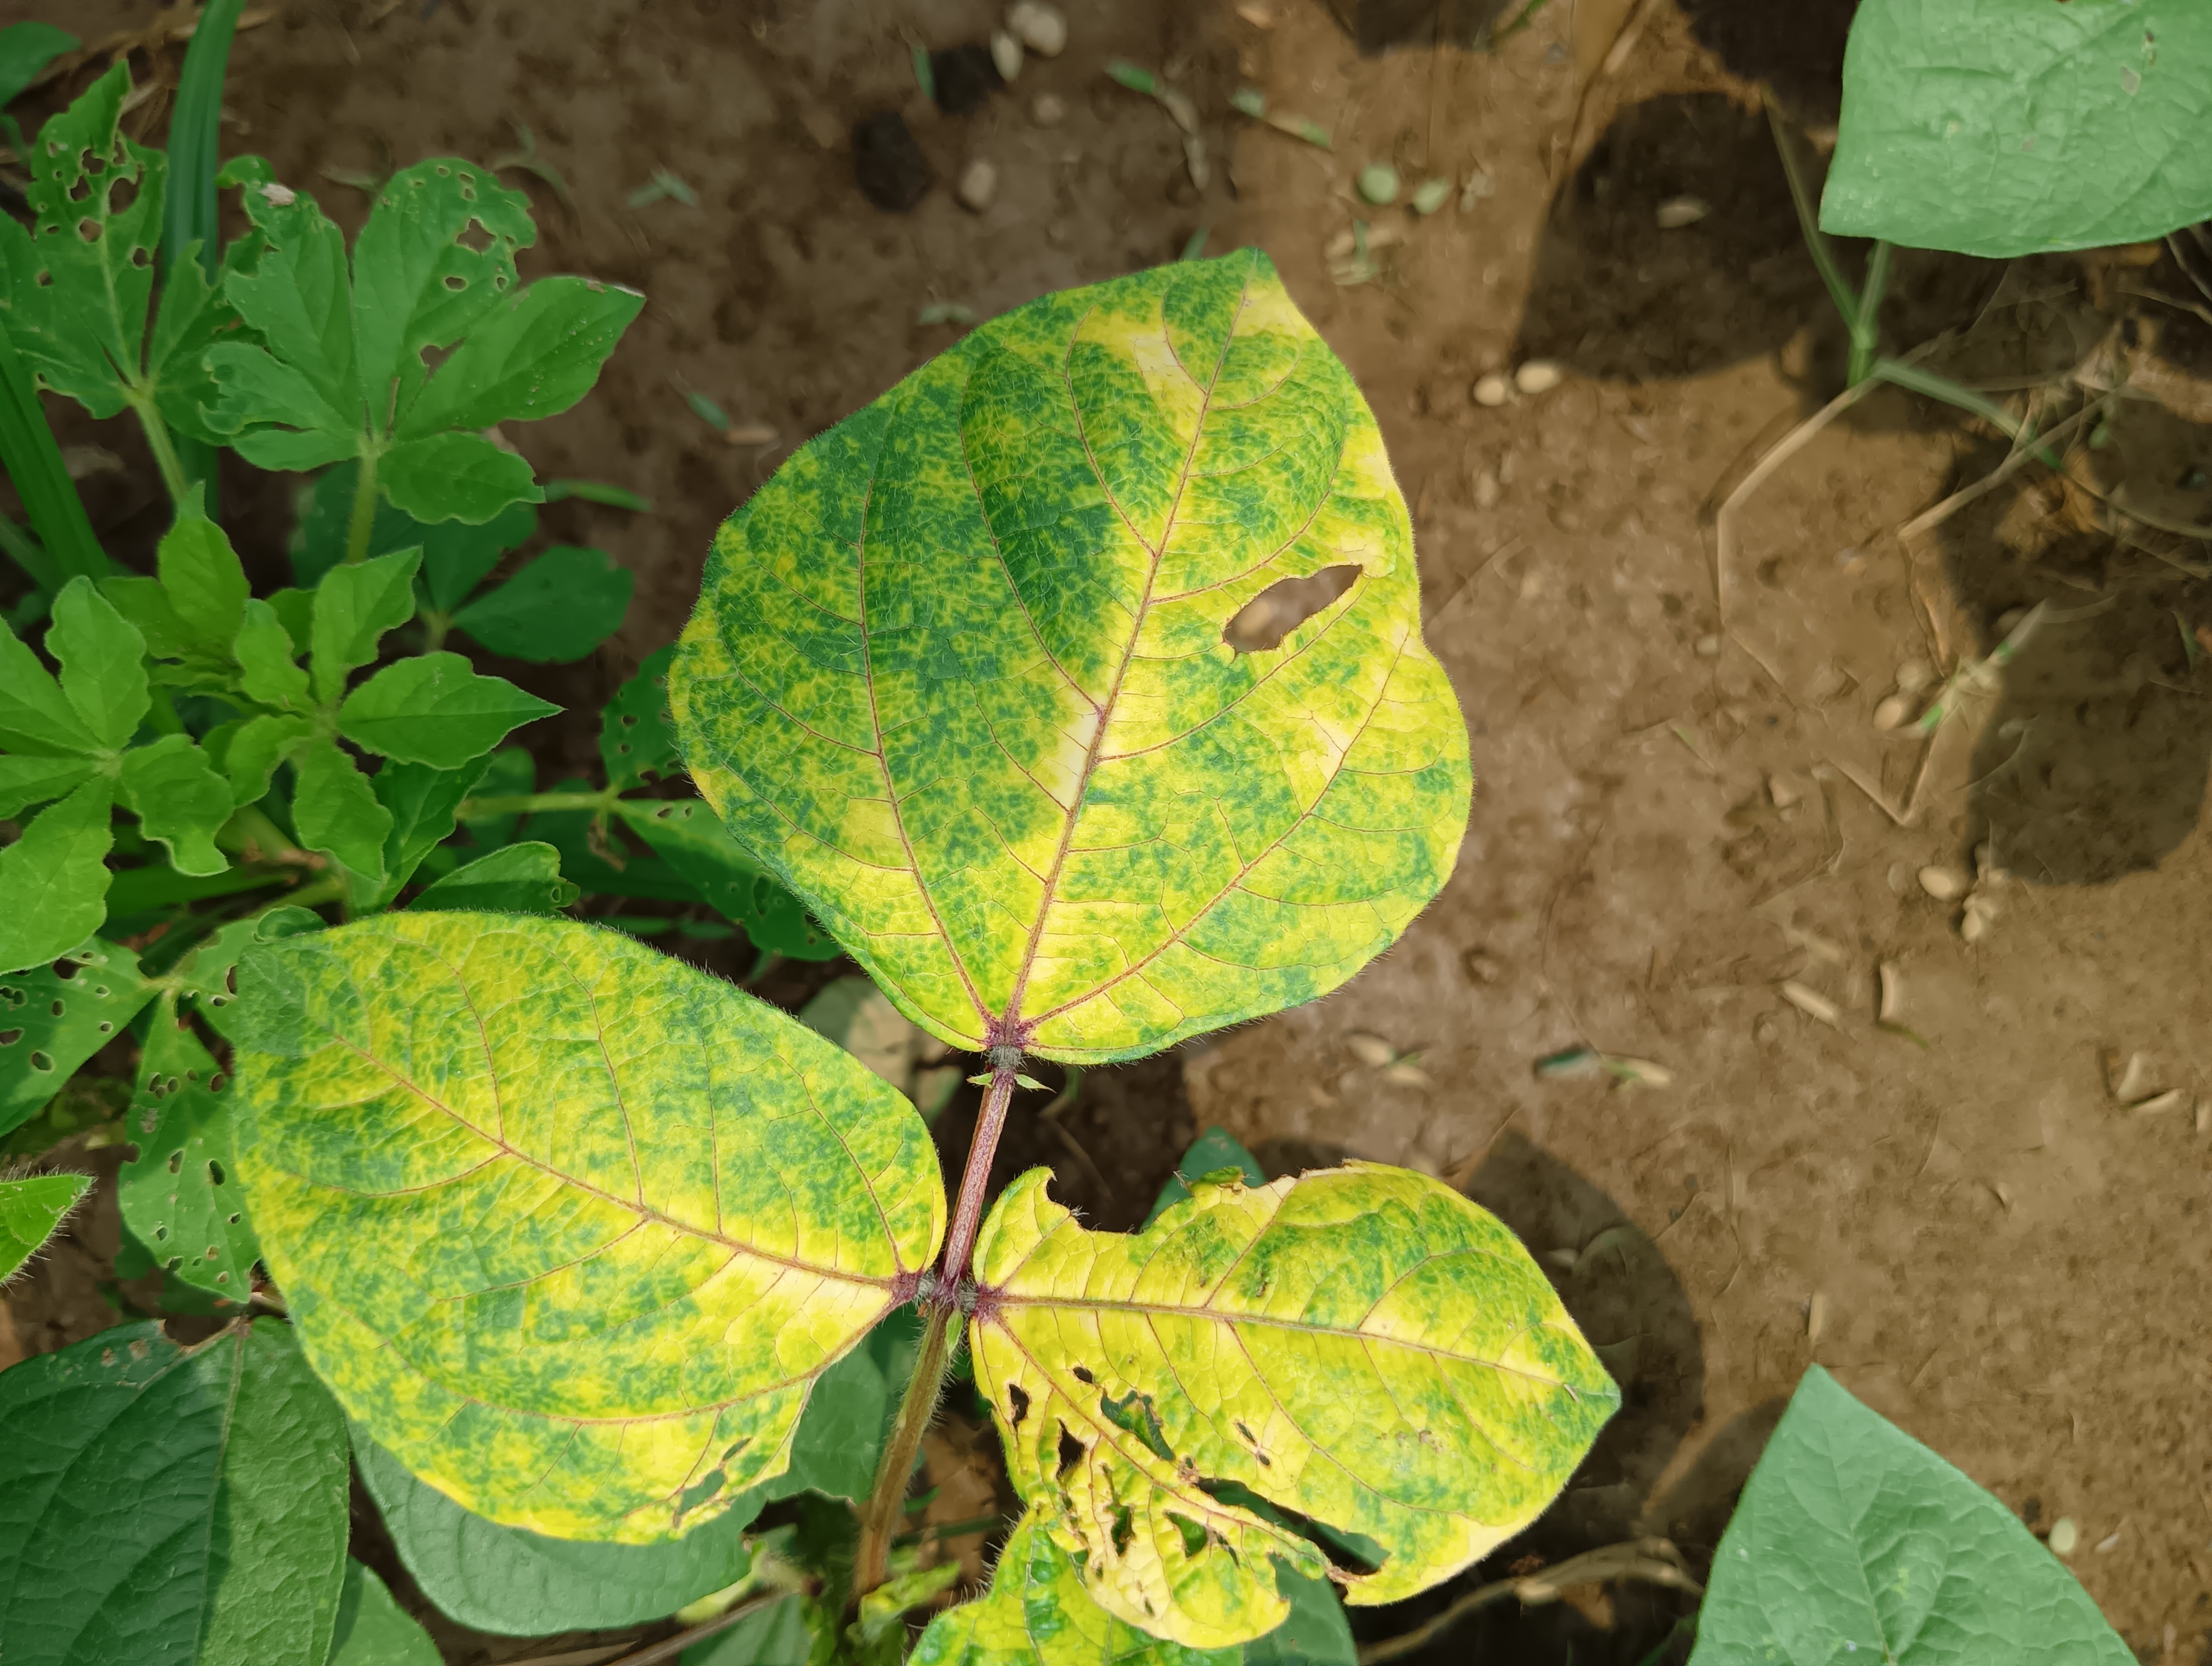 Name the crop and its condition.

mungbean, yellow mosaic
